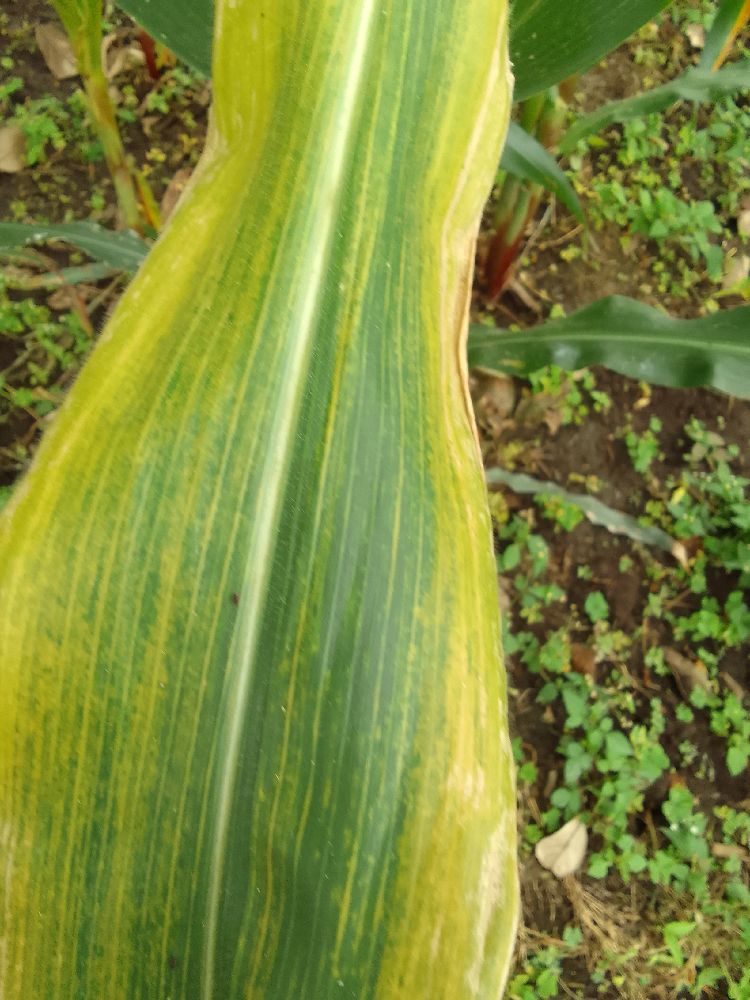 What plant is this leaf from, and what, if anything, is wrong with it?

maize, maize lethal necrosis
